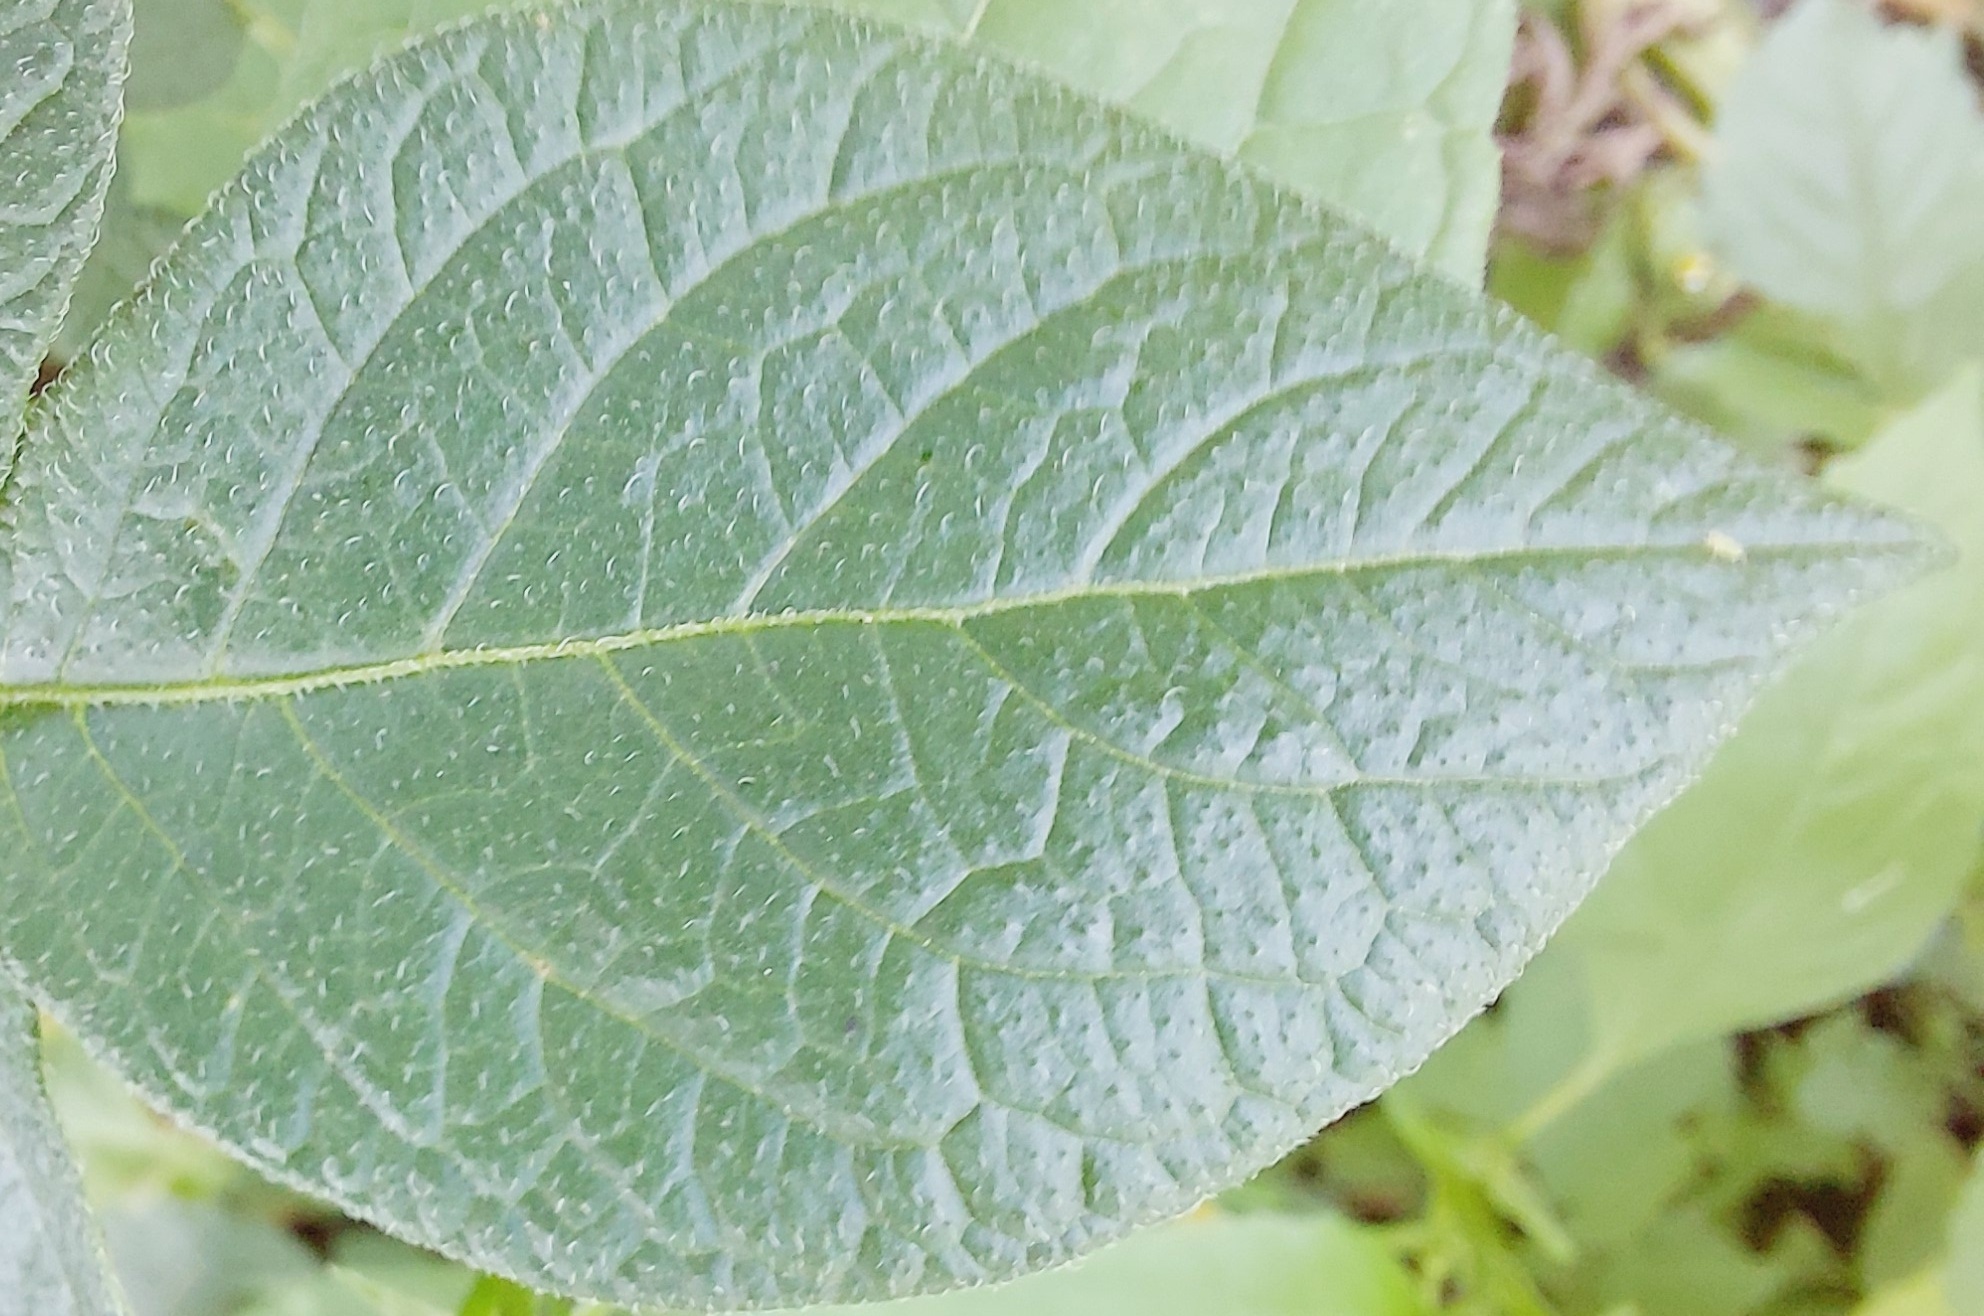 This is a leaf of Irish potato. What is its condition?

healthy
